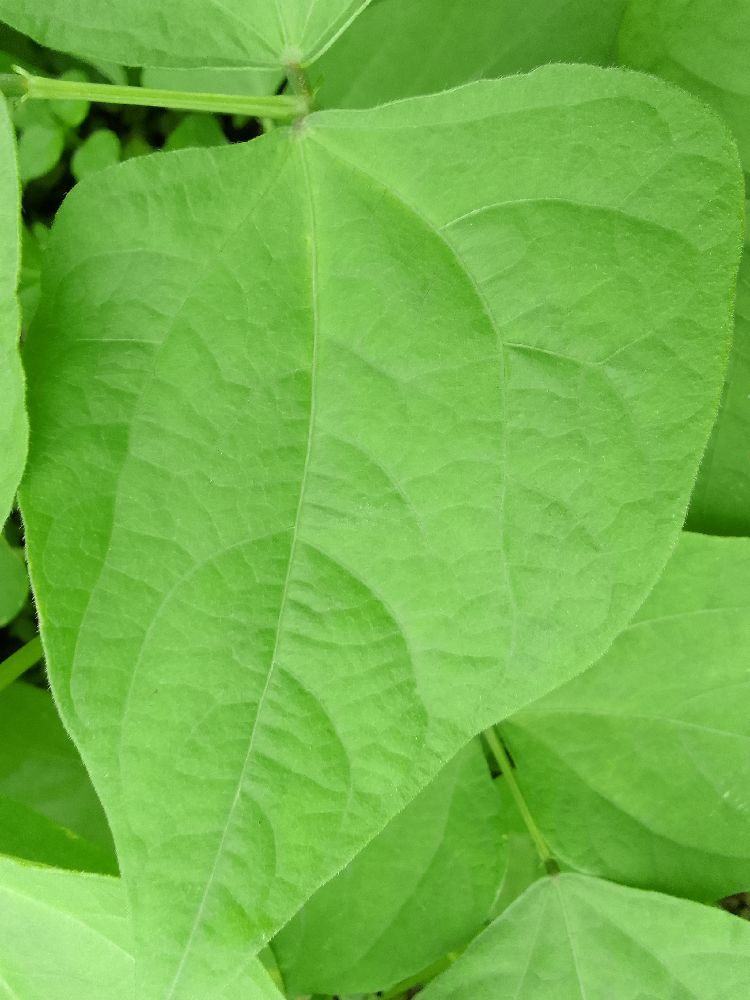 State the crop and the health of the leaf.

common bean, healthy
